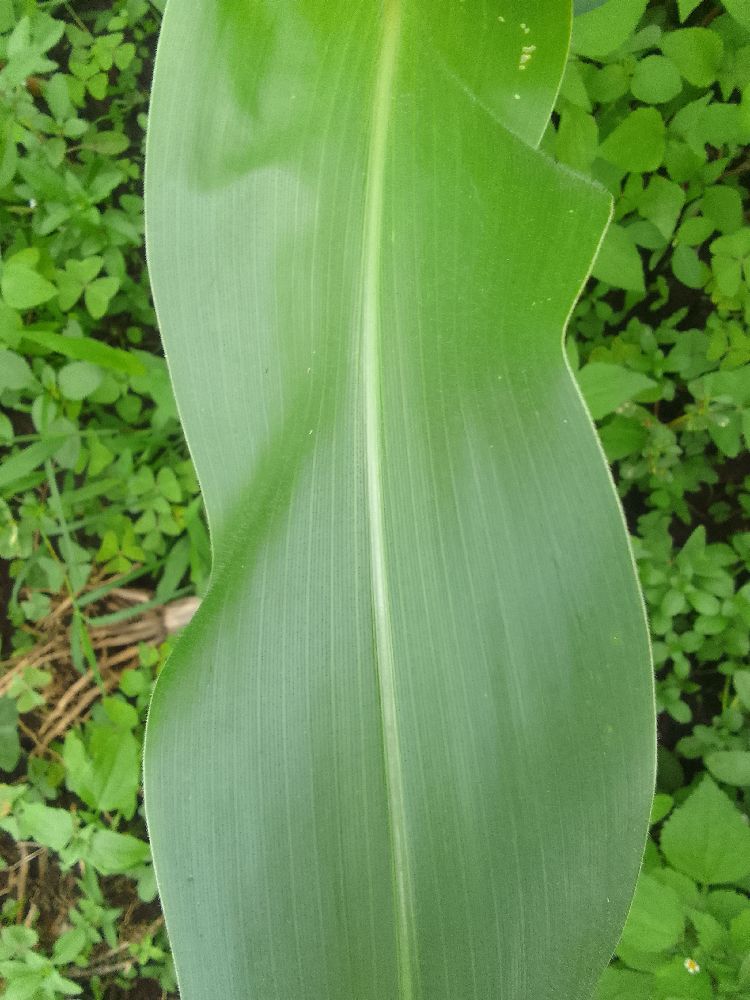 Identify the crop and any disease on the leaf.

maize, healthy
